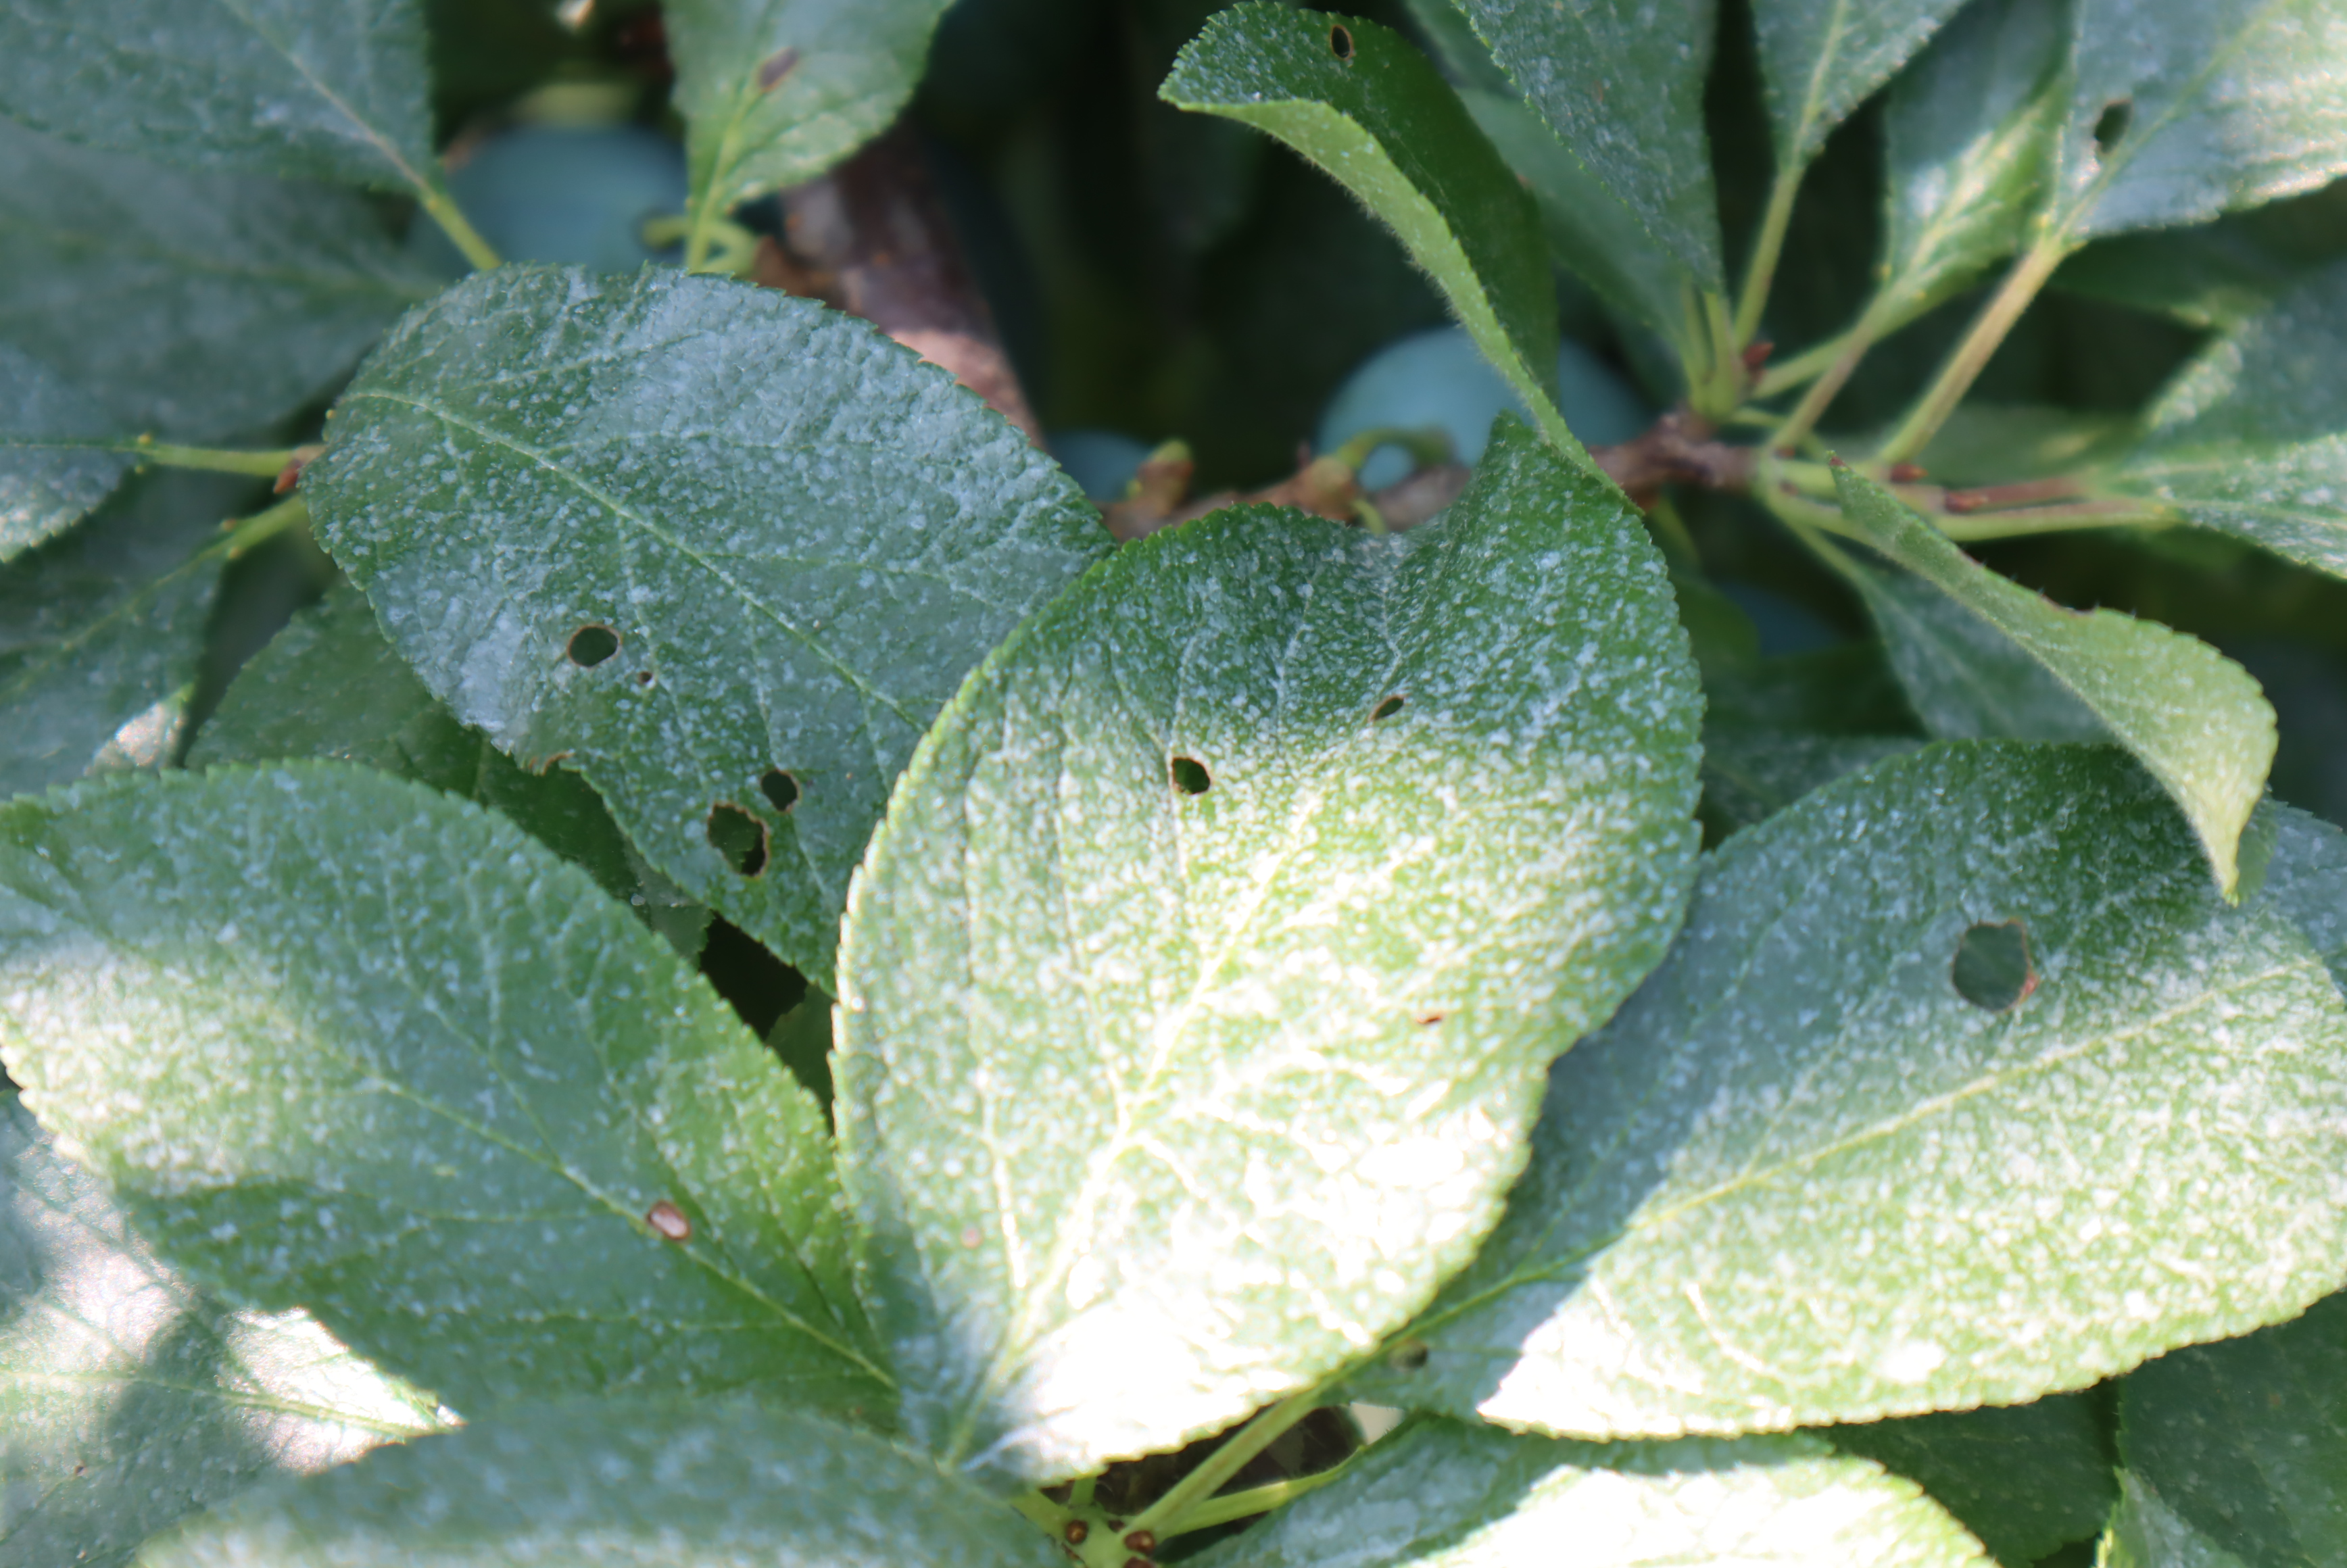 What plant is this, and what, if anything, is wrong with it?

plum, shot hole disease
